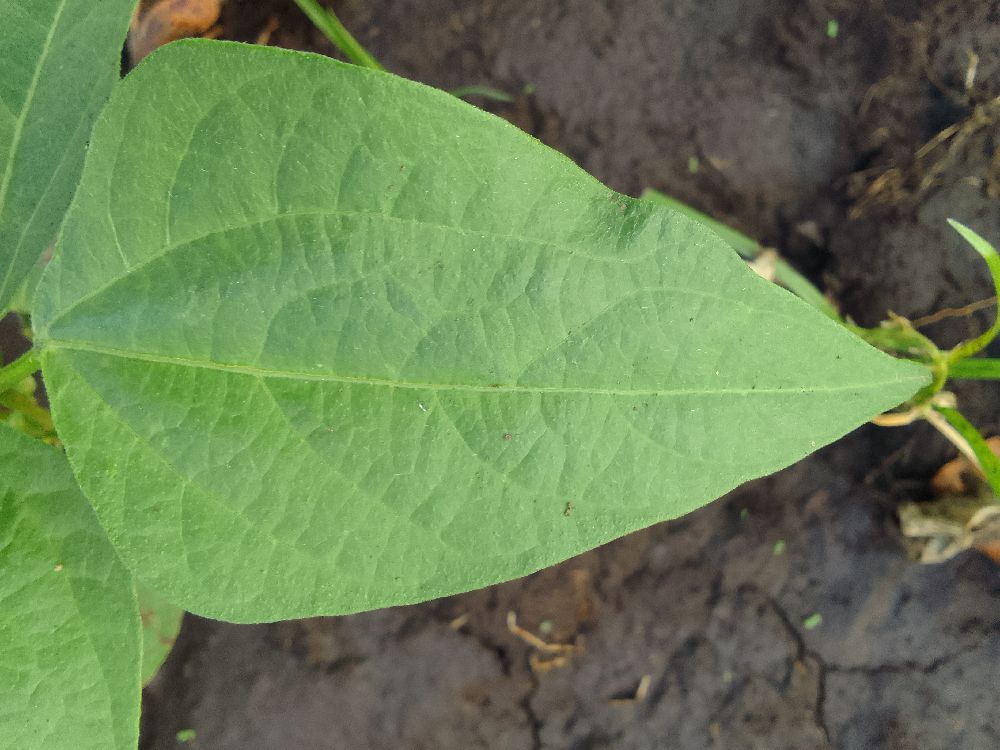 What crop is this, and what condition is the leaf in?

common bean, healthy
